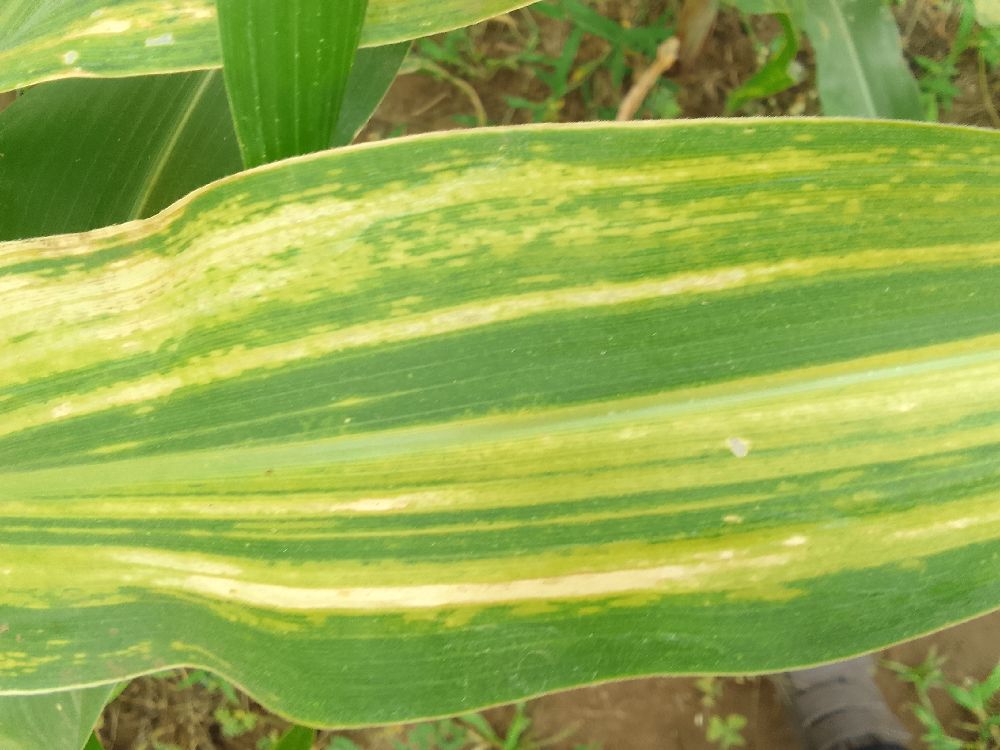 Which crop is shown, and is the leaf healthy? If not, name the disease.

maize, maize lethal necrosis
